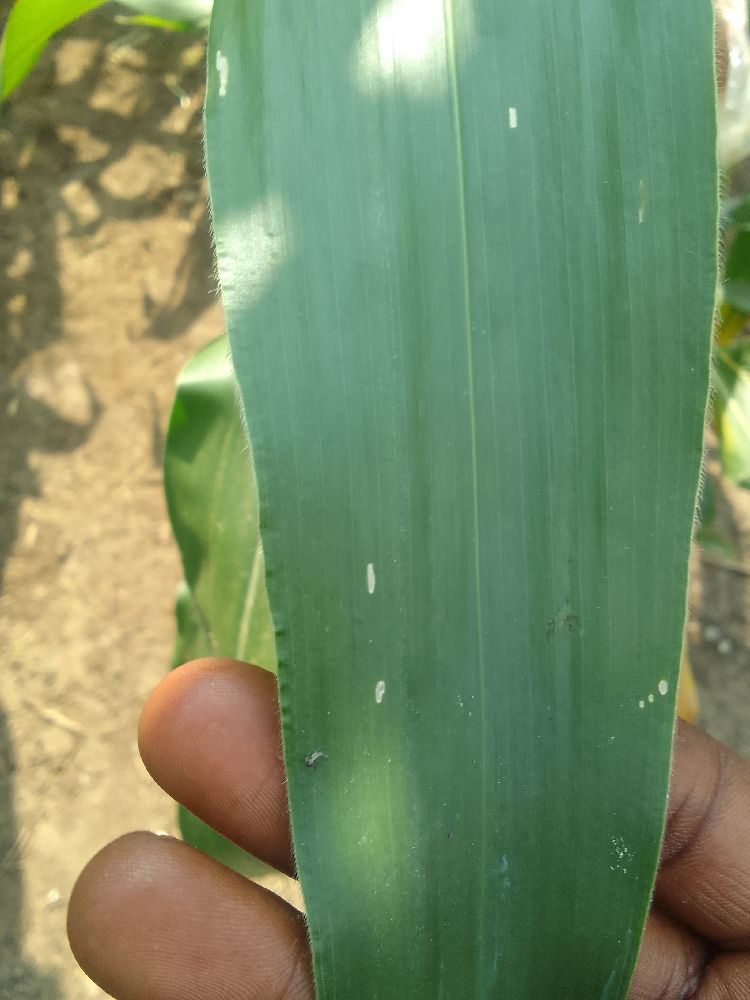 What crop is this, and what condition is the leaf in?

maize, healthy
